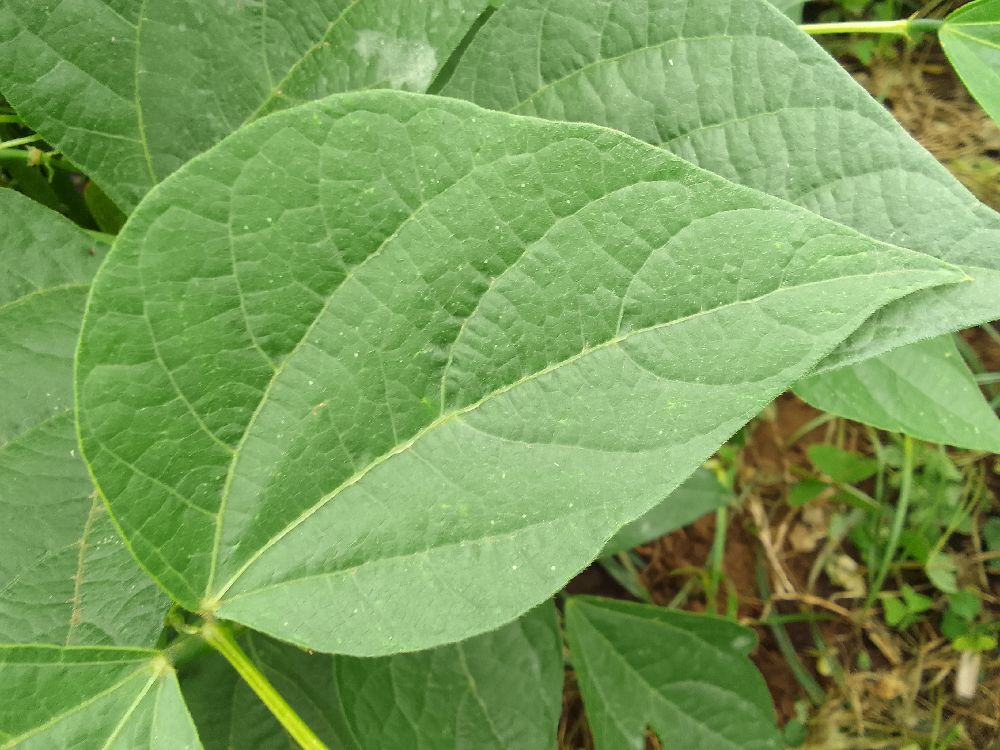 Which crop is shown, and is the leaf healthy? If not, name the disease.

common bean, healthy
